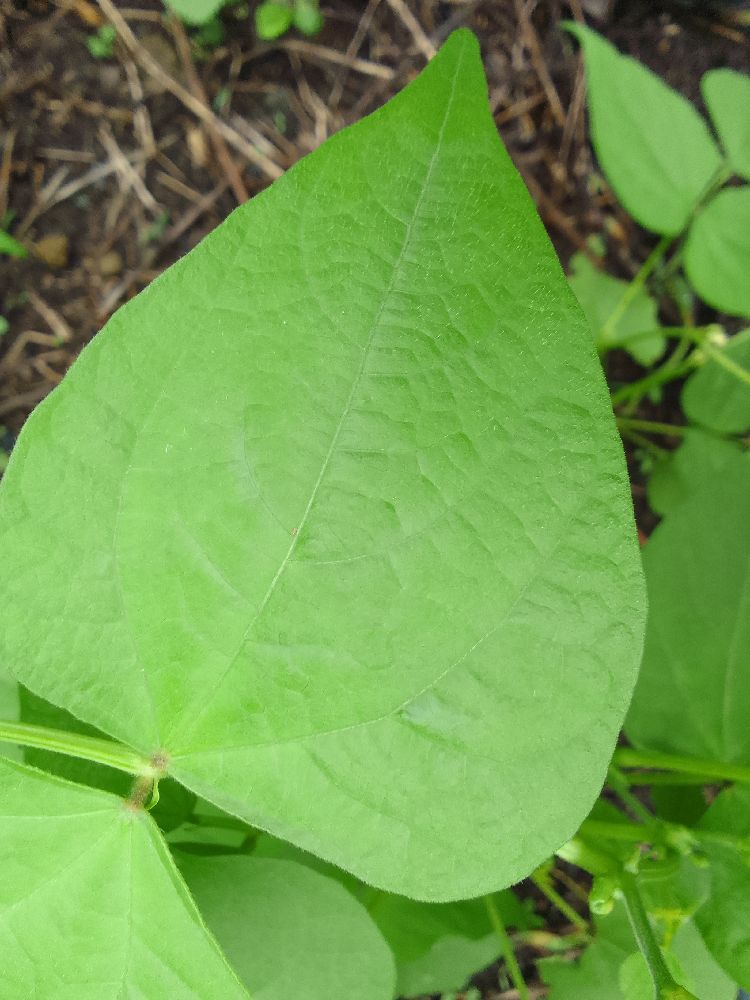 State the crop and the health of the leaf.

common bean, healthy
